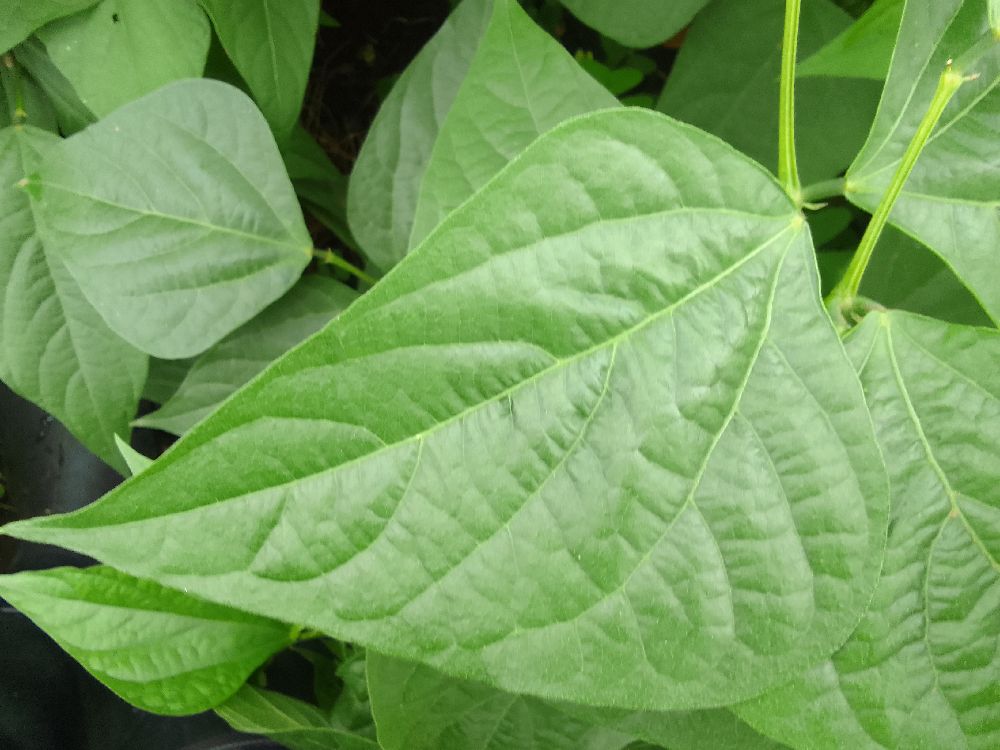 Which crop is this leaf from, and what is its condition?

common bean, healthy
